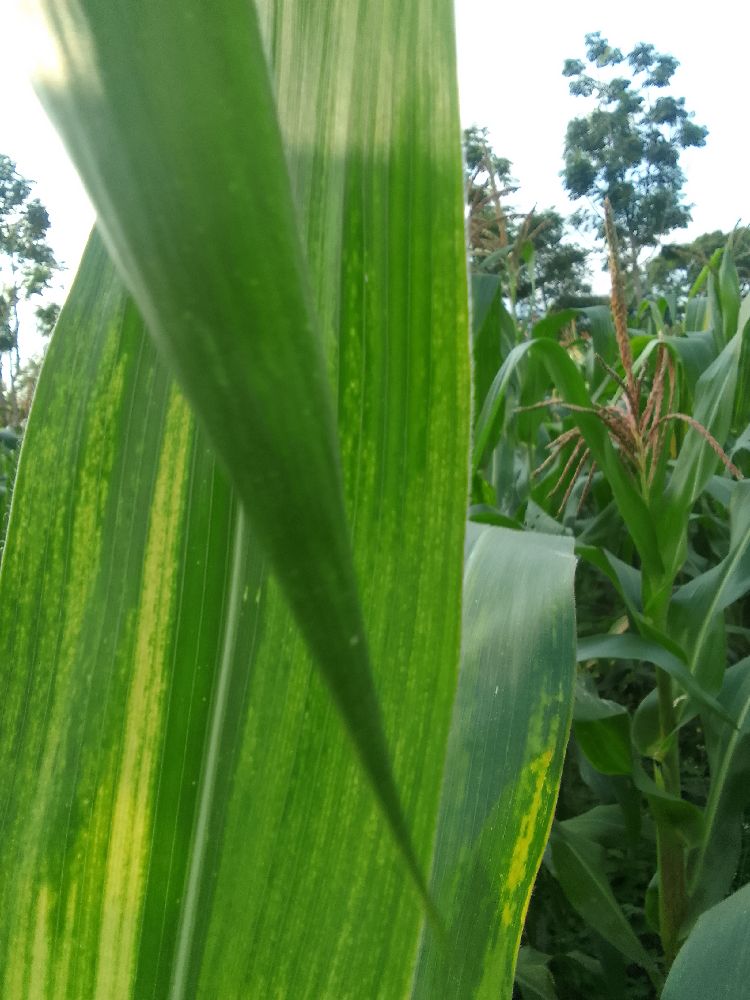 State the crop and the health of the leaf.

maize, maize lethal necrosis
